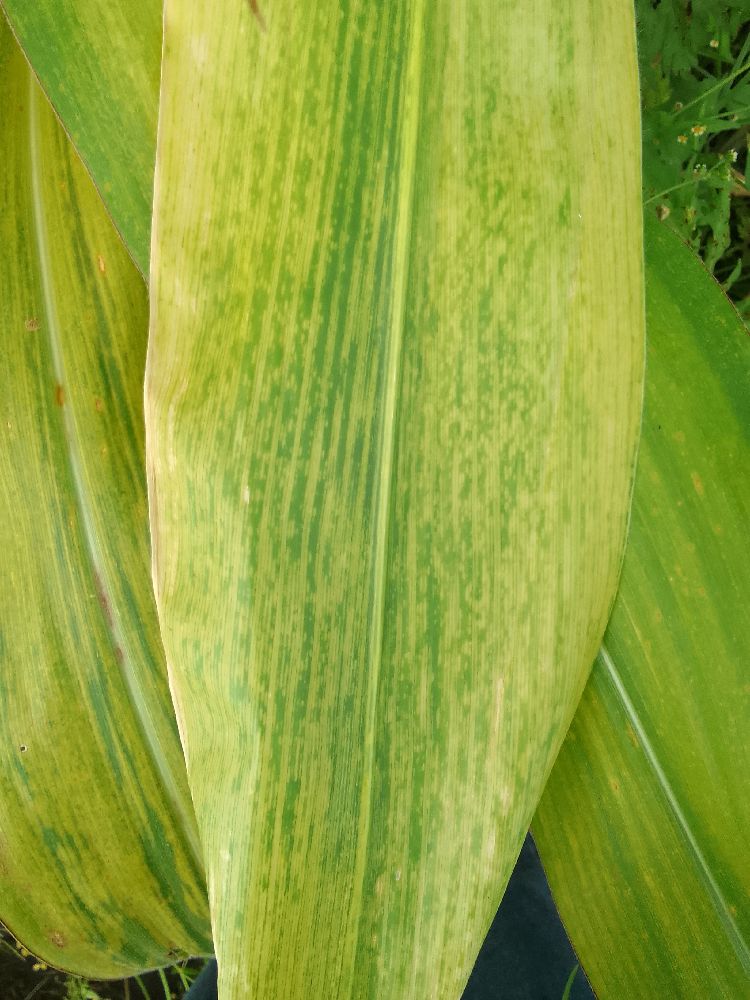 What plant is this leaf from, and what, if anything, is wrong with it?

maize, maize lethal necrosis
